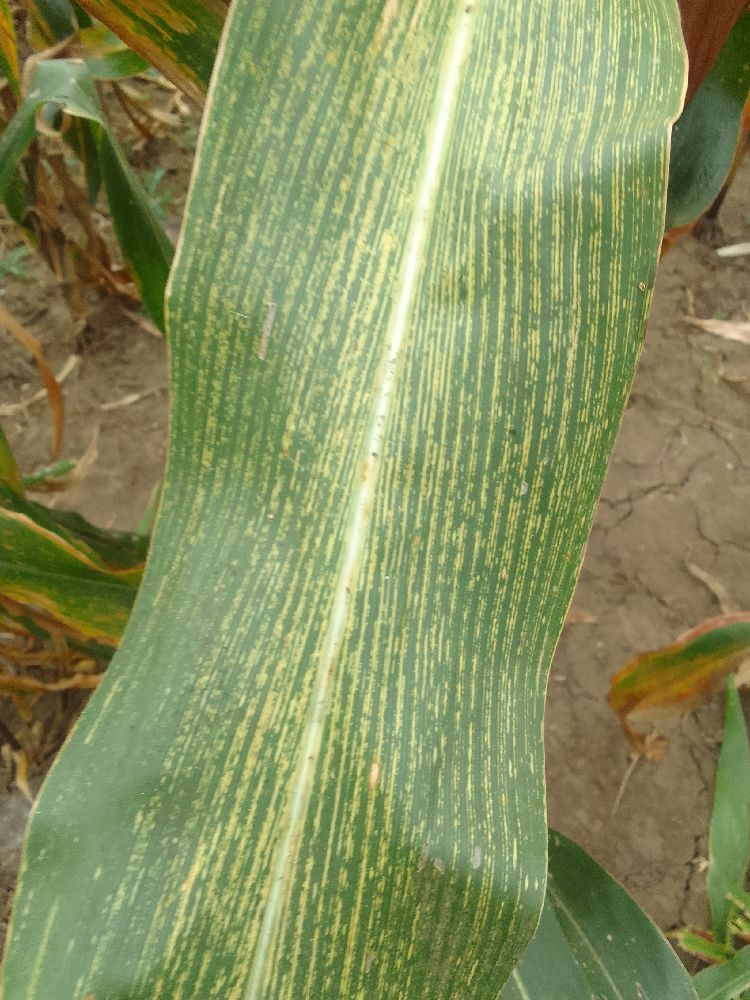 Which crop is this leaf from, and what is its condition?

maize, maize streak virus
